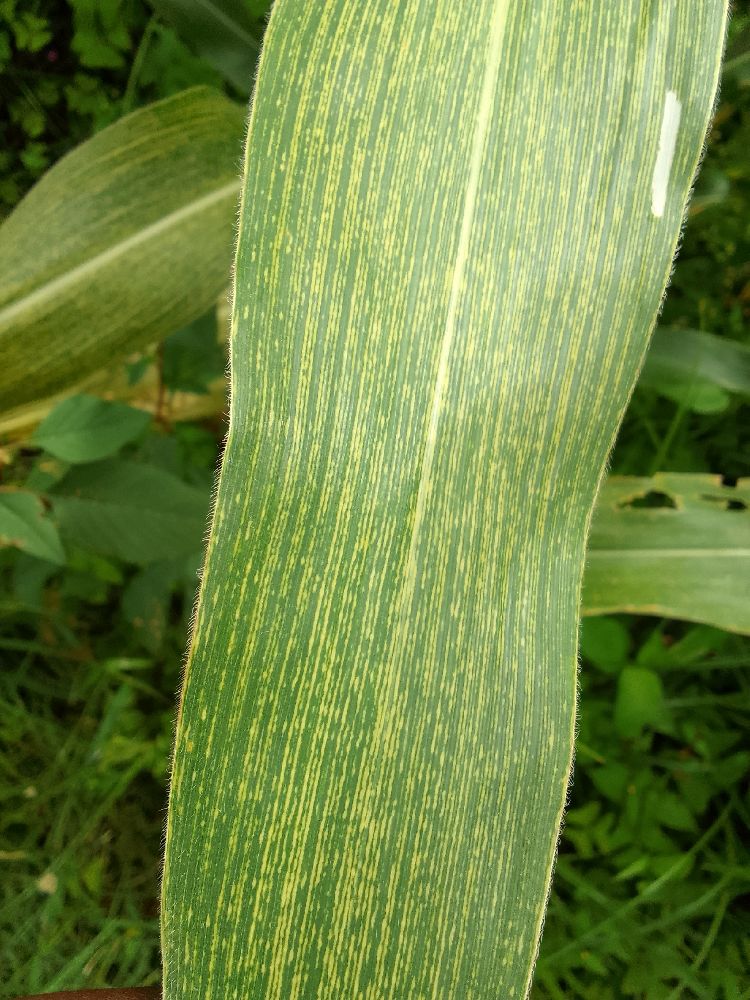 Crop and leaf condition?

maize, maize streak virus
